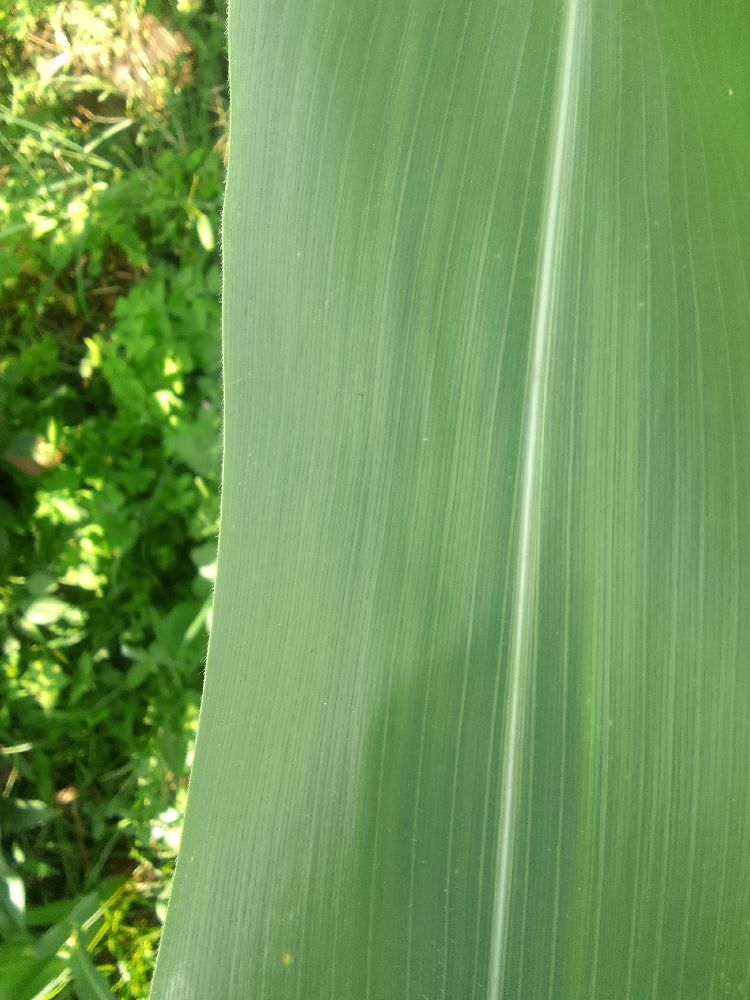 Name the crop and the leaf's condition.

maize, healthy
